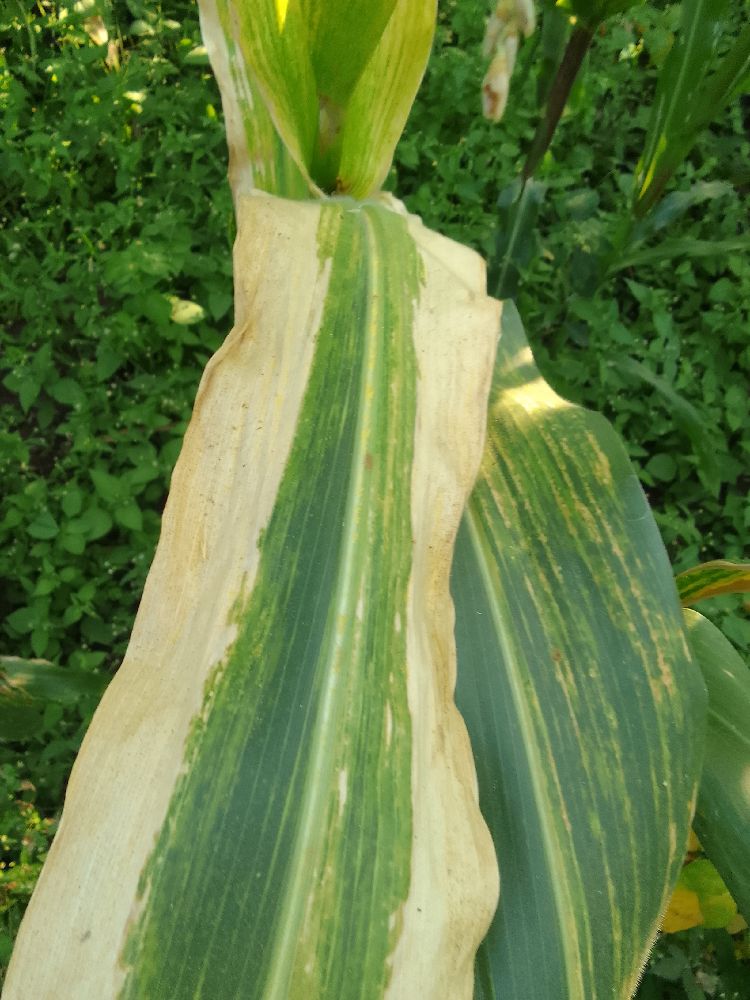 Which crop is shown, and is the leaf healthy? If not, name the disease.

maize, maize lethal necrosis
